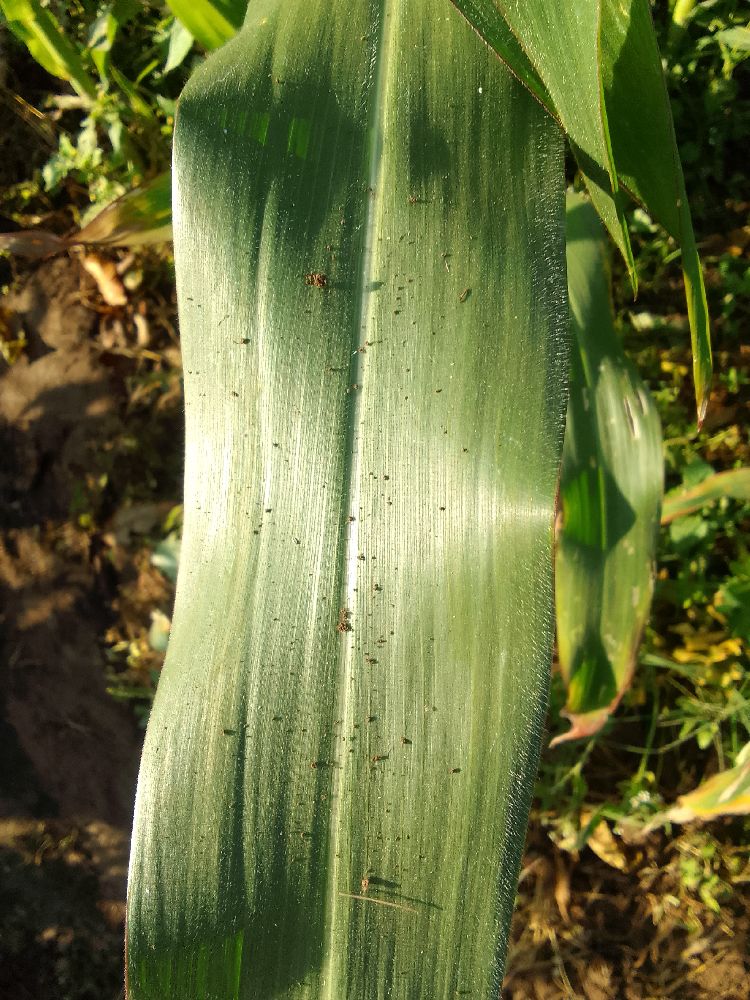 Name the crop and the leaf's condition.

maize, healthy
